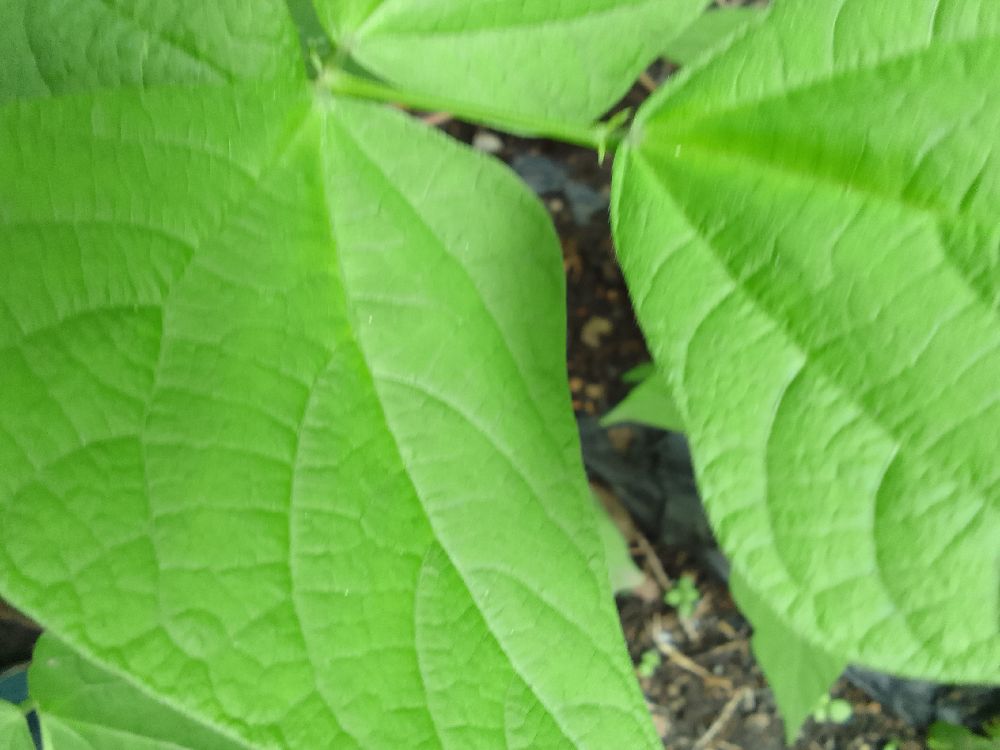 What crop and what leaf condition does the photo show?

common bean, healthy
